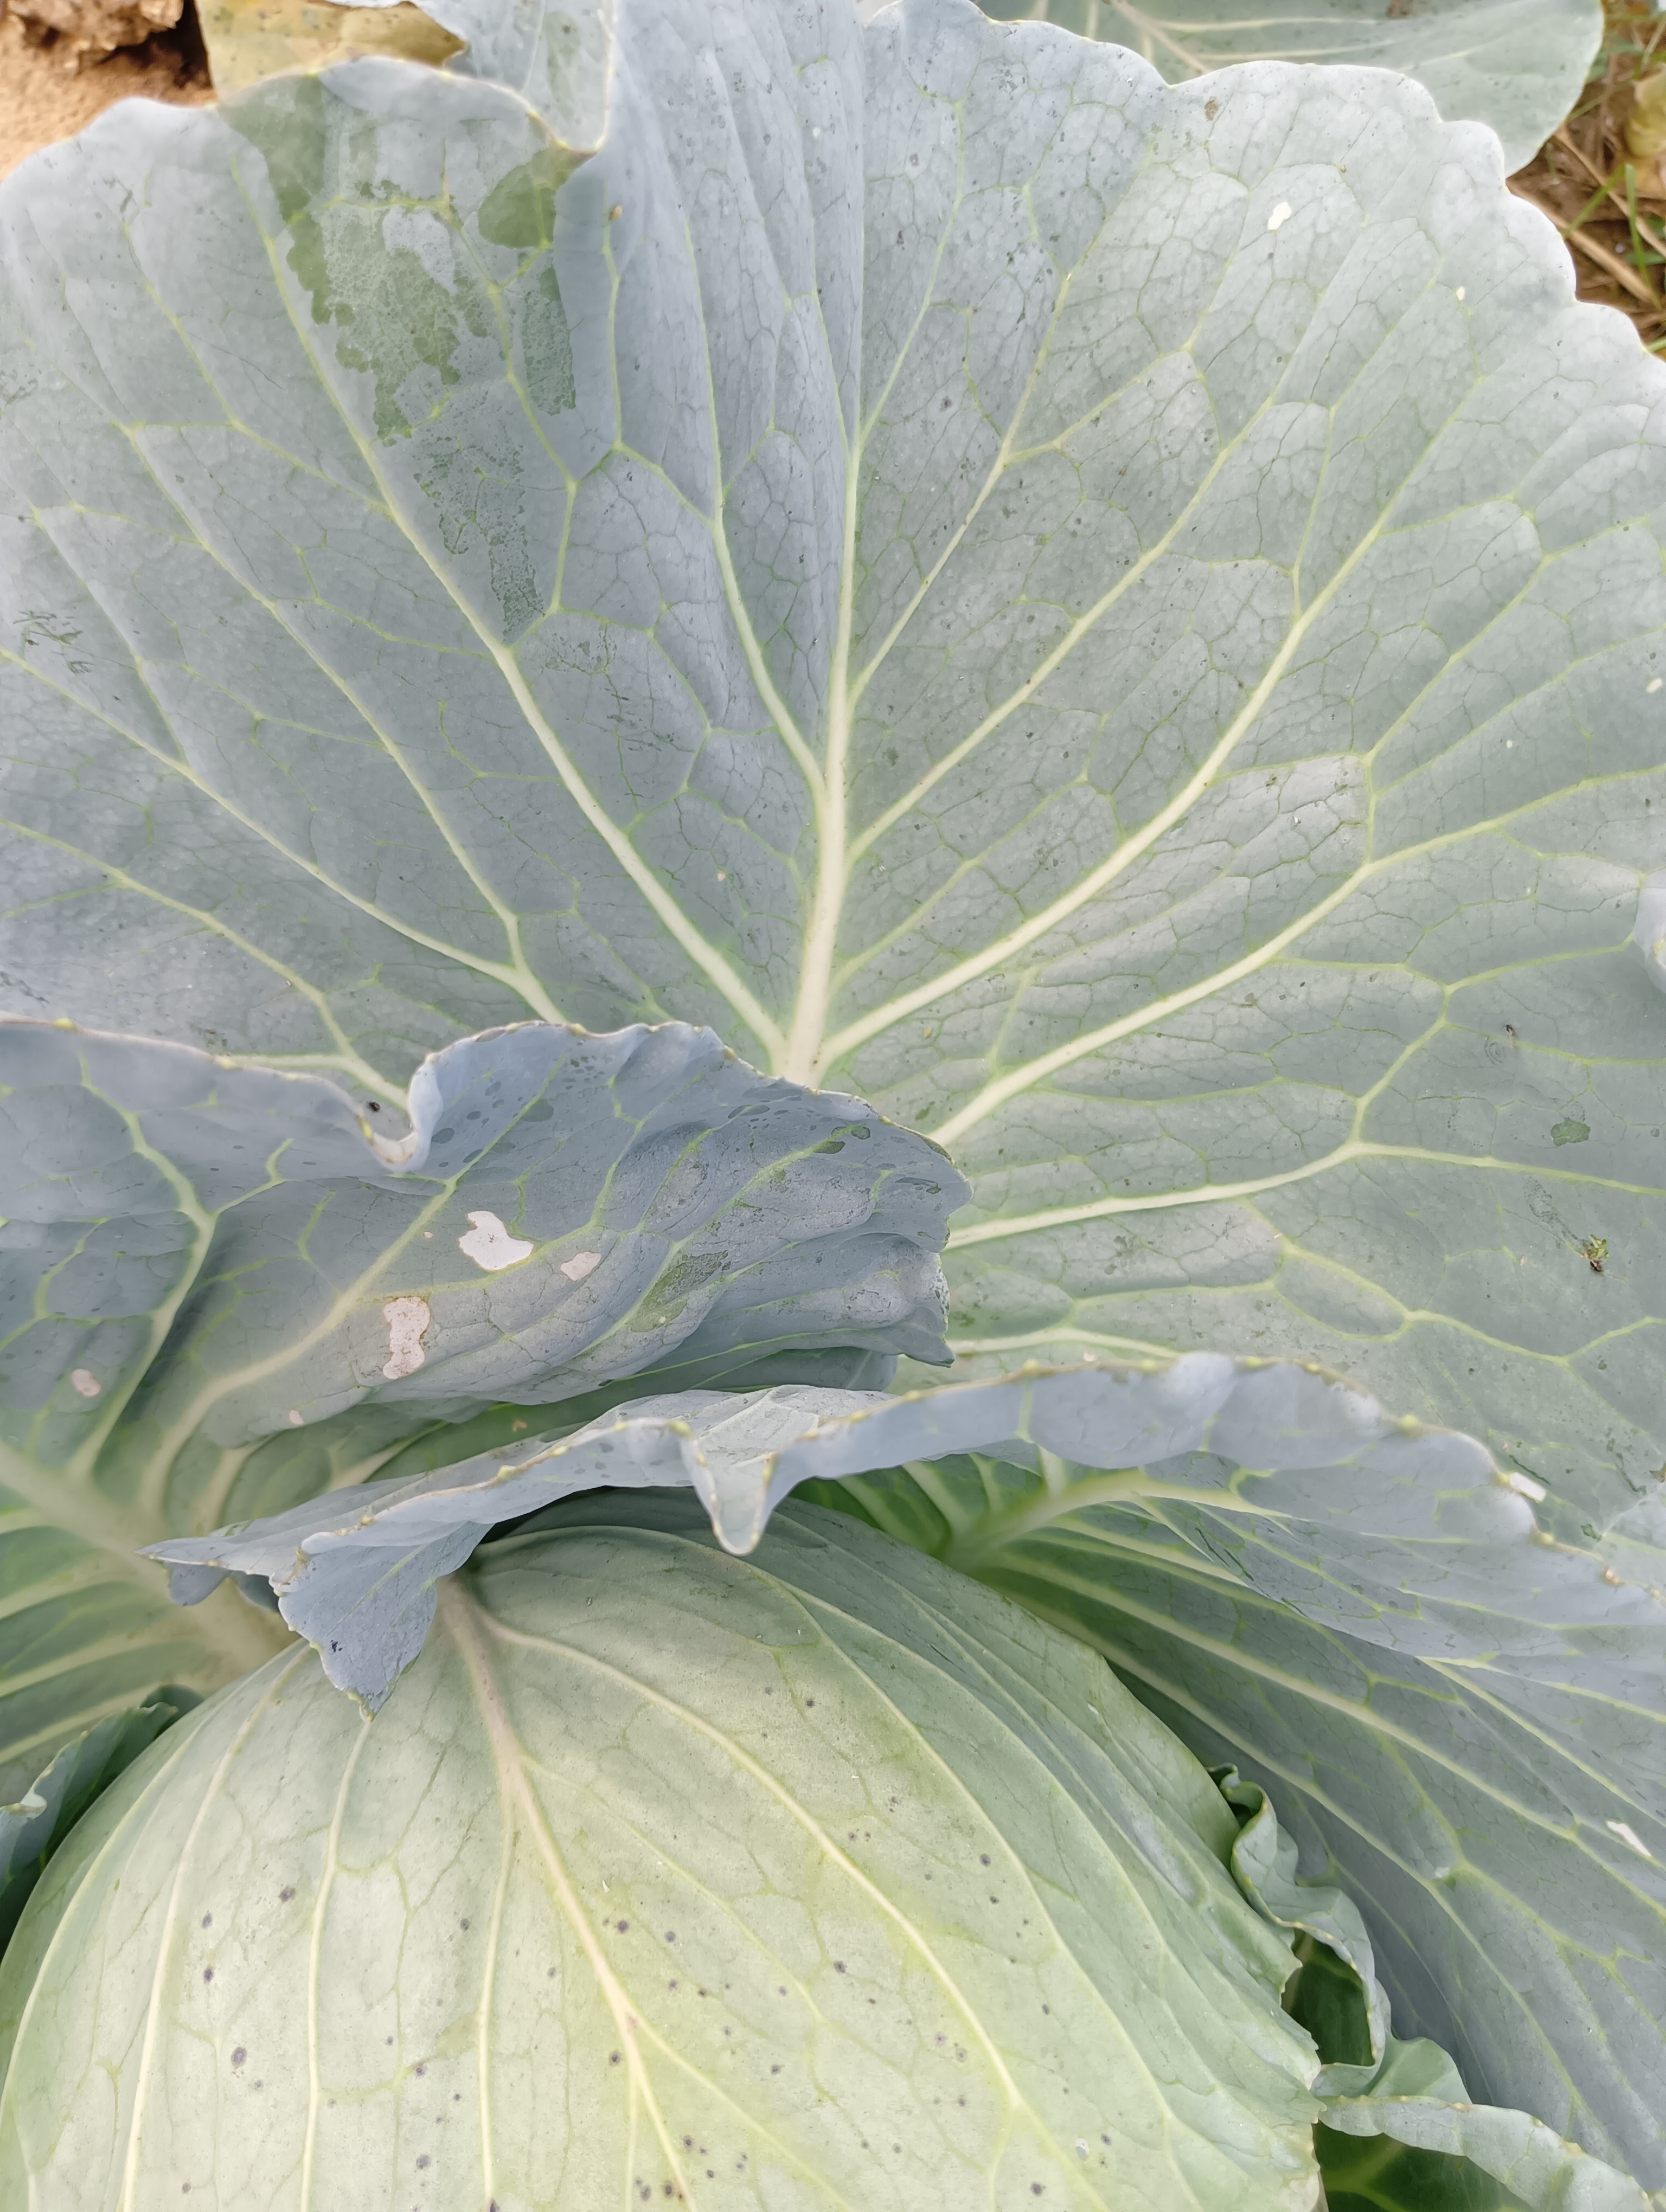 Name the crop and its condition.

cabbage, healthy
